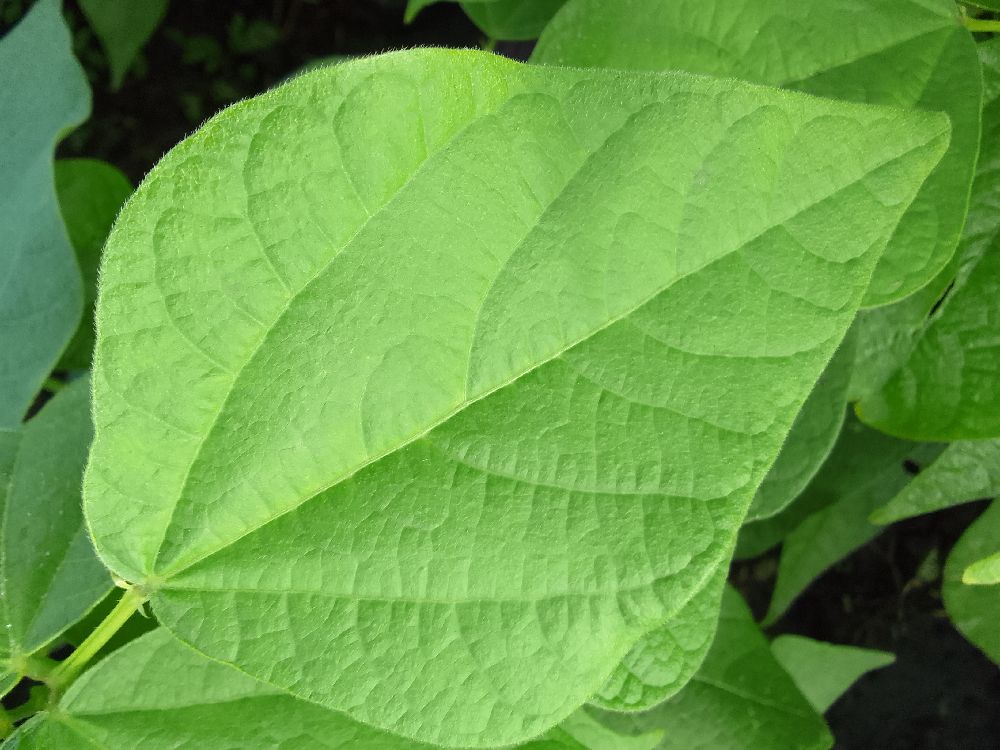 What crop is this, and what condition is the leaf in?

common bean, healthy
